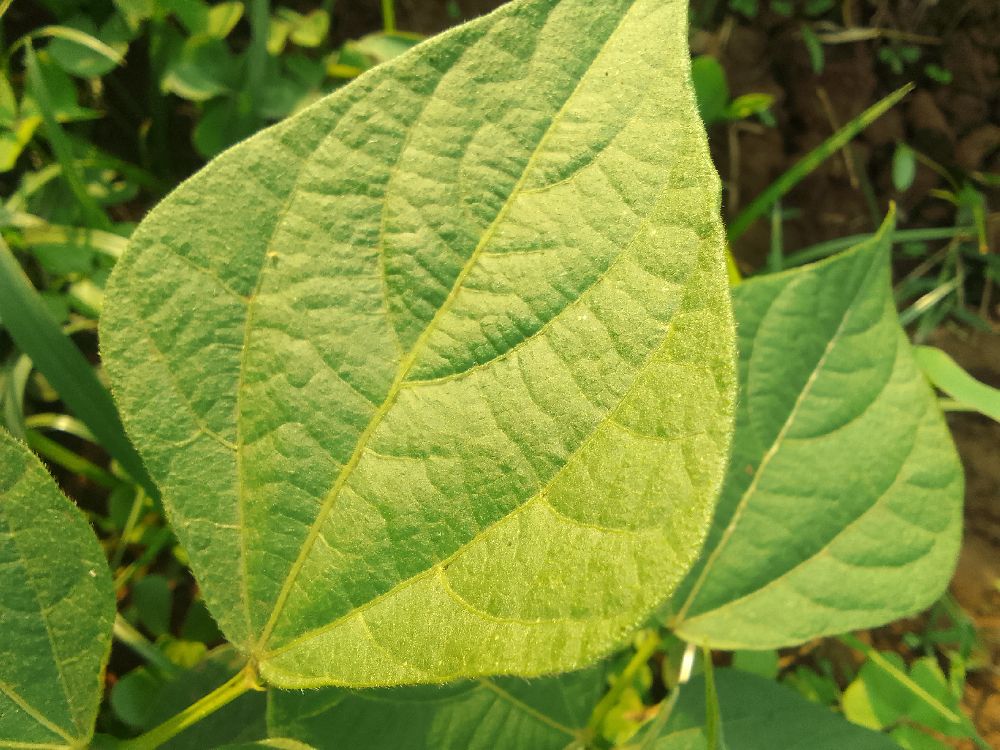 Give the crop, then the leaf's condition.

common bean, healthy
